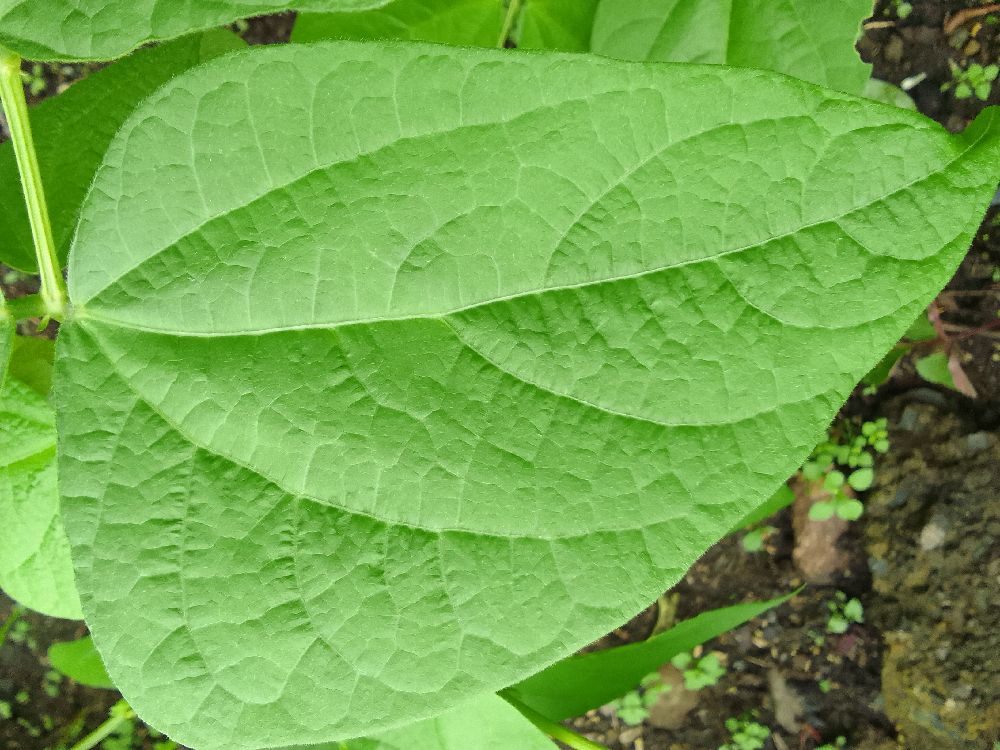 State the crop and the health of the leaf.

common bean, healthy
